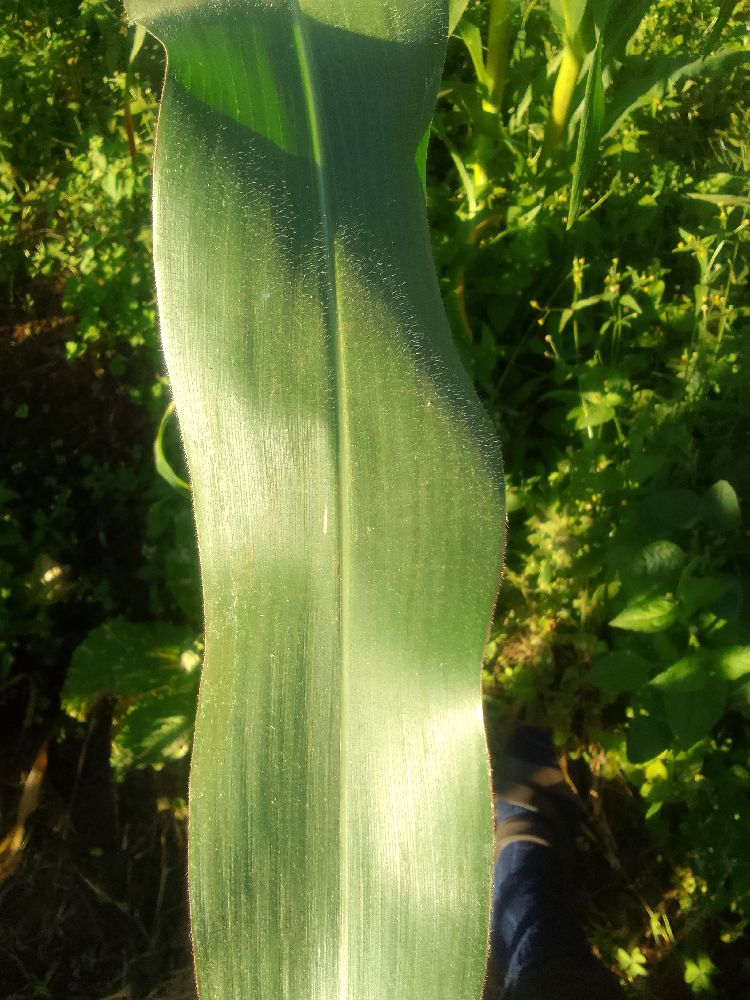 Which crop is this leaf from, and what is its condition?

maize, healthy
